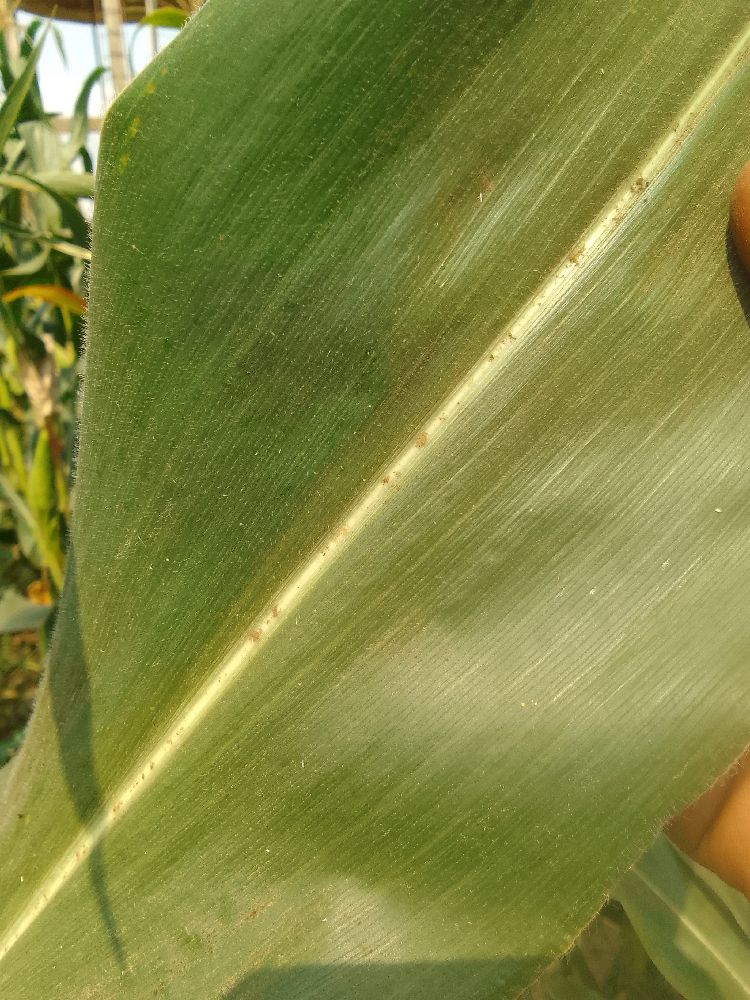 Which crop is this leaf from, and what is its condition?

maize, healthy
